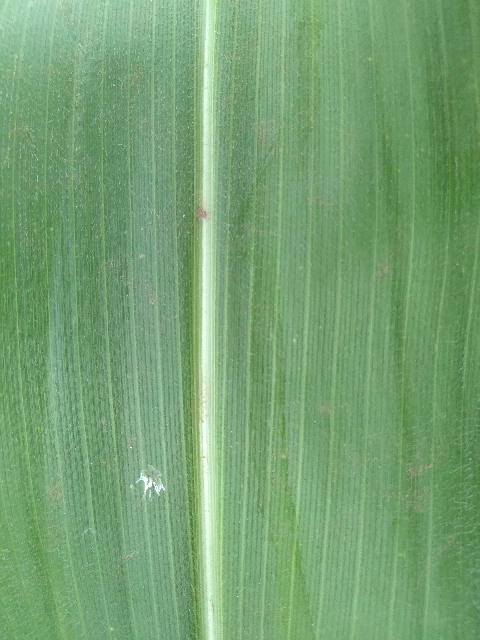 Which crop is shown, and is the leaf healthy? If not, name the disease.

maize, healthy
